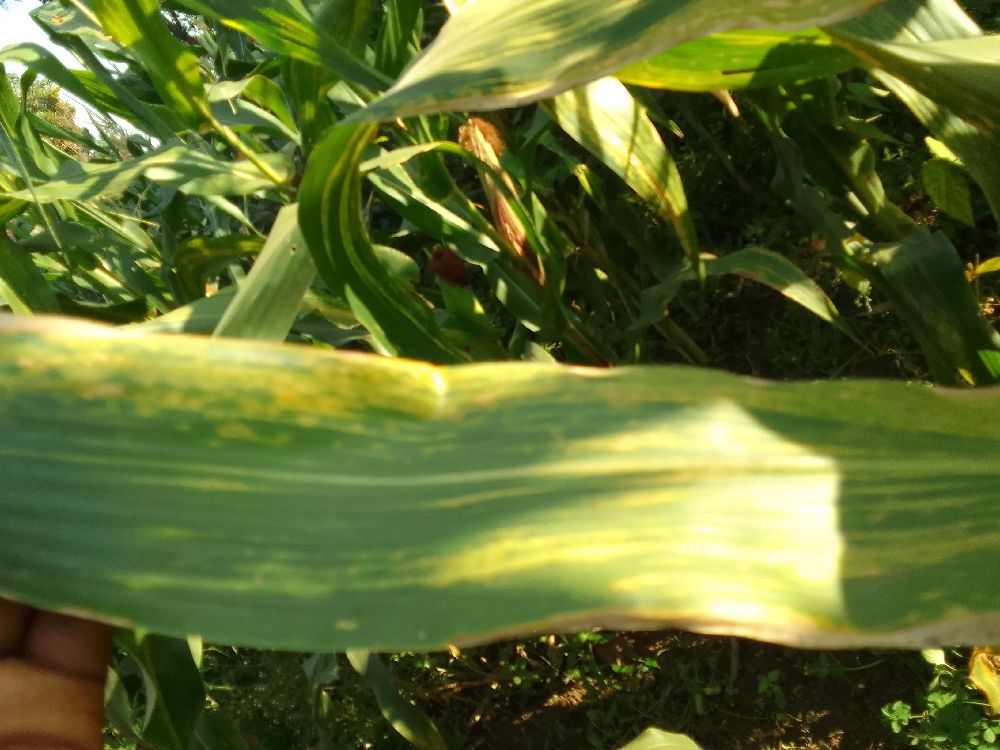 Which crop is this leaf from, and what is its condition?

maize, maize lethal necrosis
